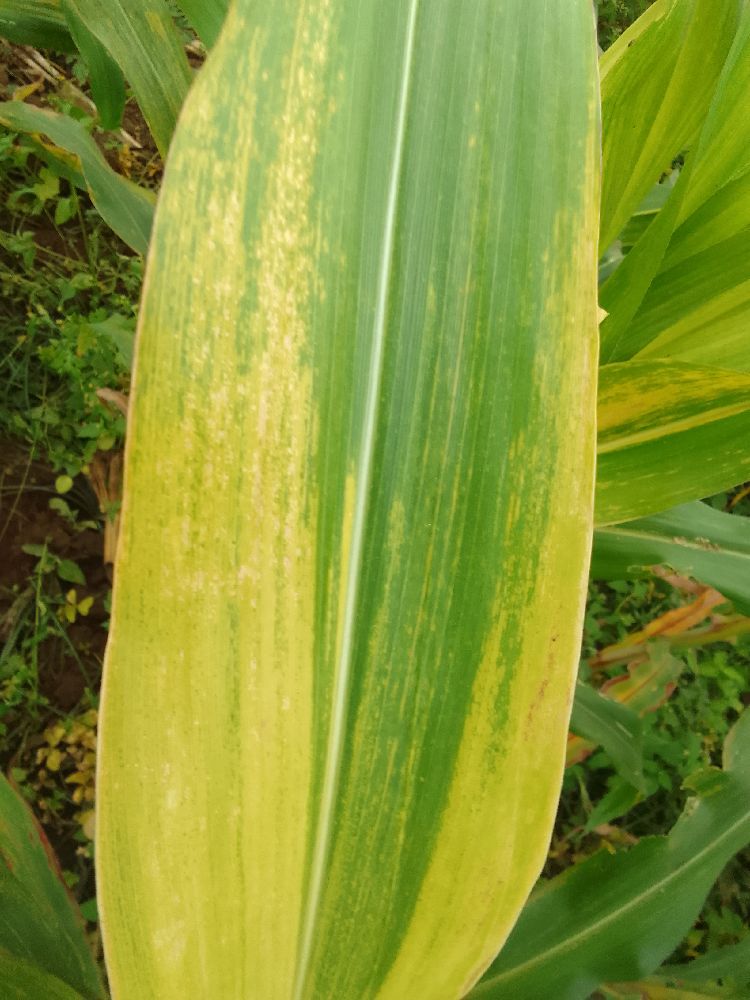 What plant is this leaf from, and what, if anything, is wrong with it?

maize, maize lethal necrosis
